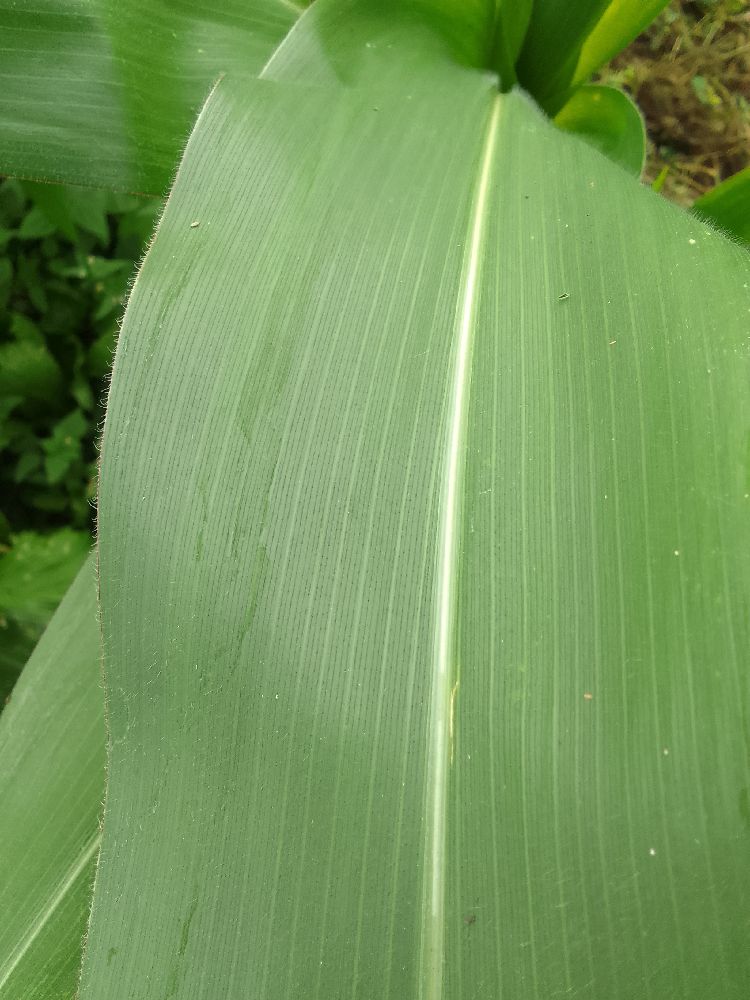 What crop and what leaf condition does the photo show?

maize, healthy
